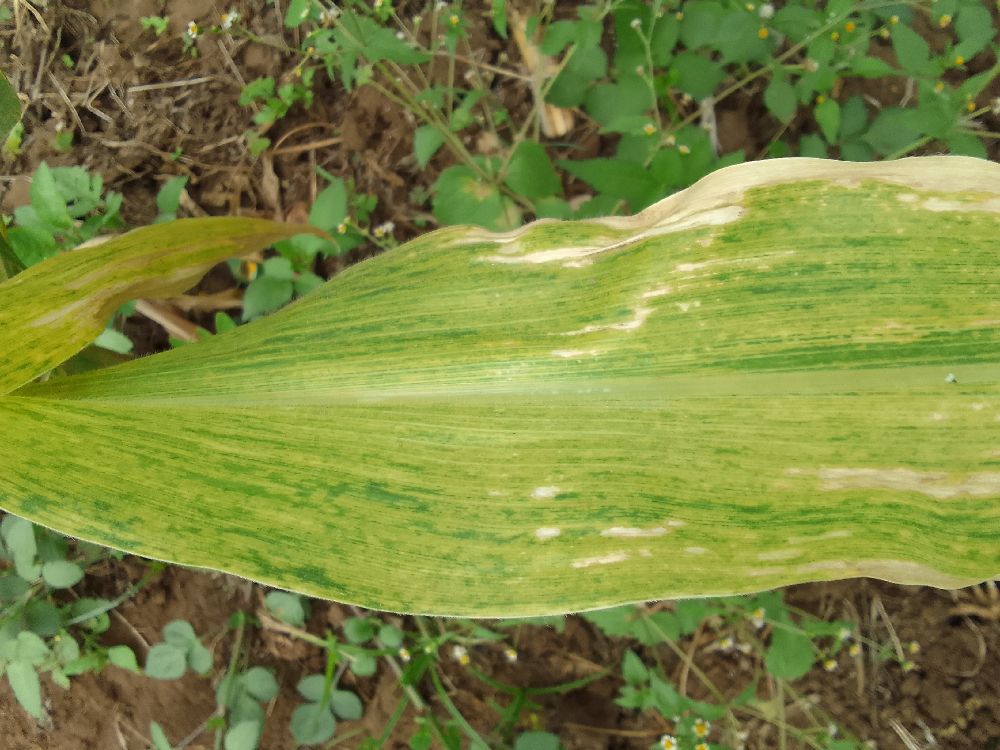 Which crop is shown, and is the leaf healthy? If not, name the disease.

maize, maize lethal necrosis
